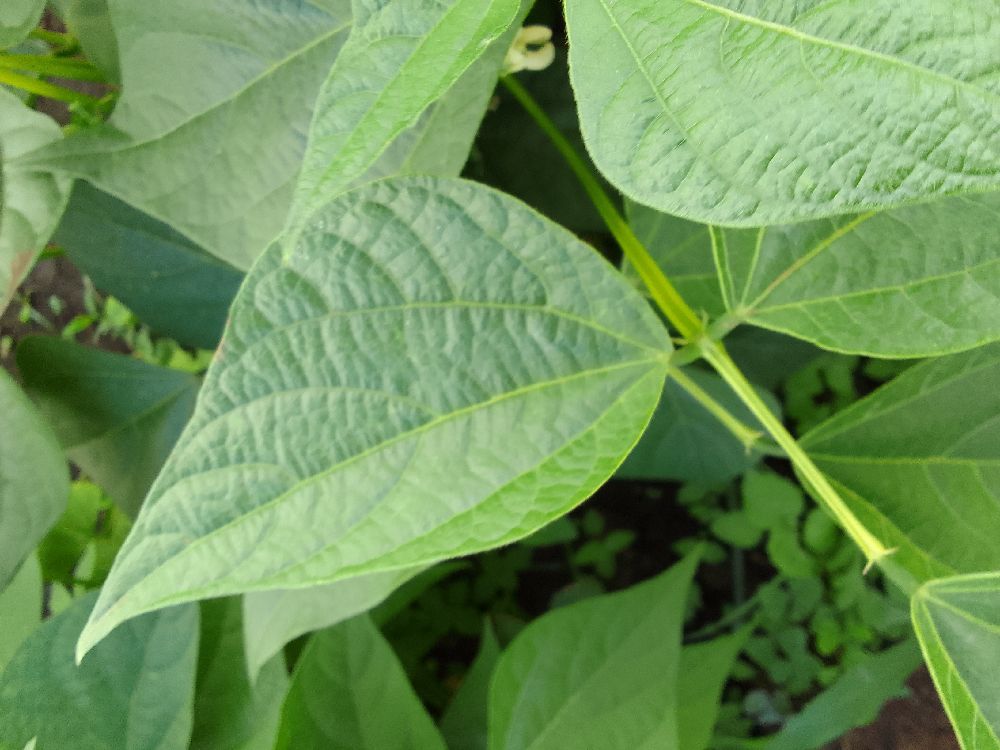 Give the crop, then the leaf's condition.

common bean, healthy
